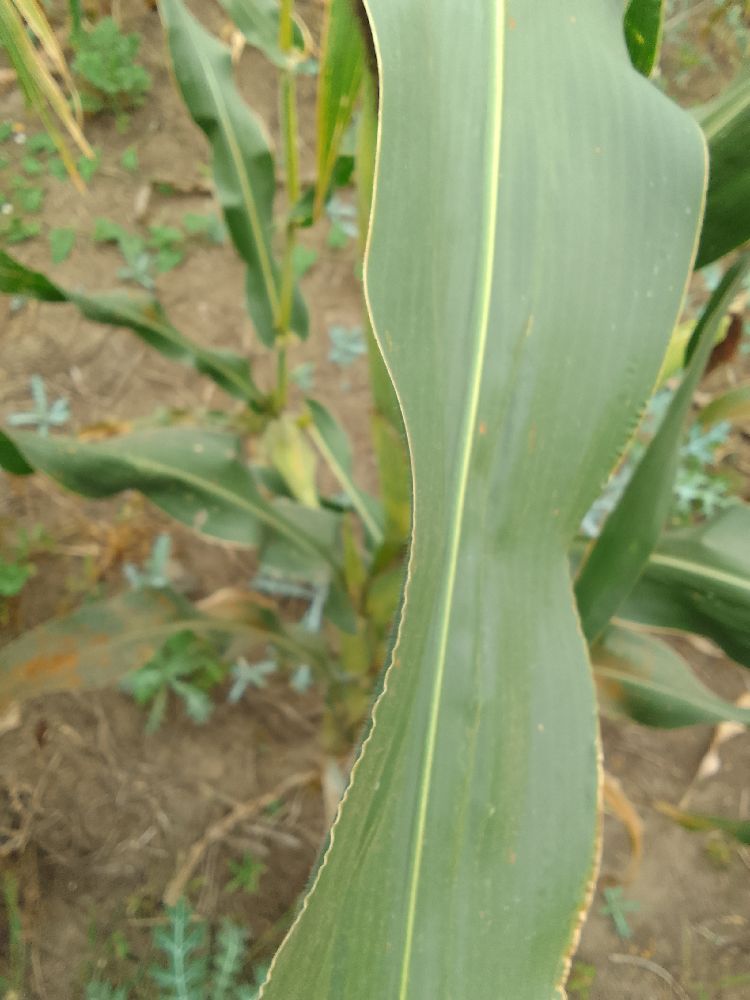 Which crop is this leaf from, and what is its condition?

maize, healthy
